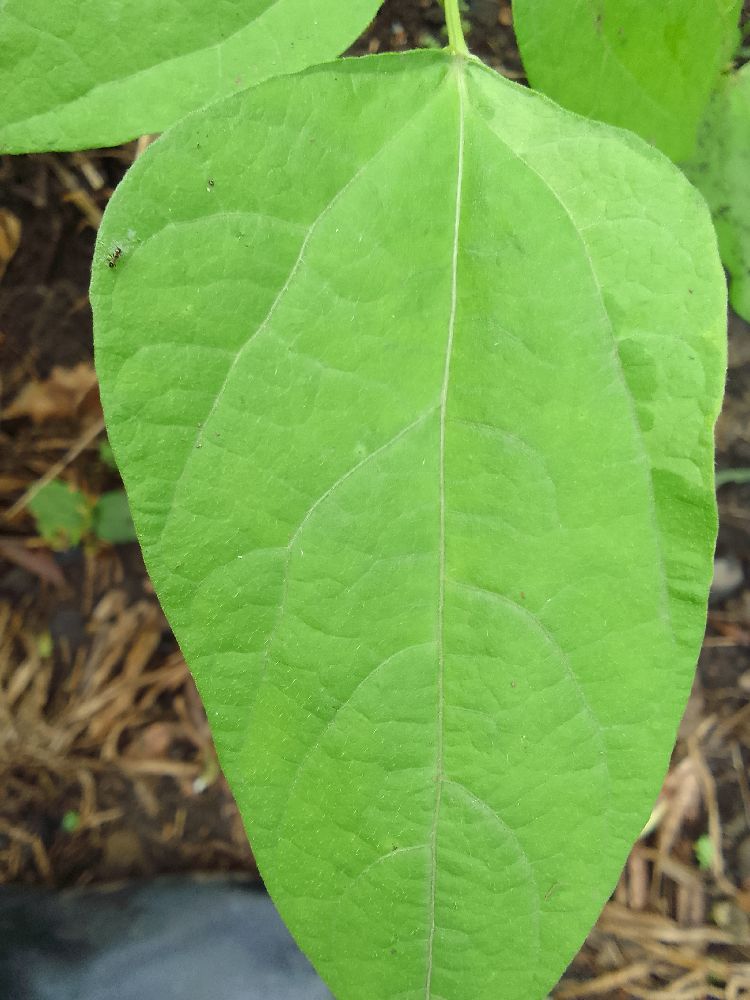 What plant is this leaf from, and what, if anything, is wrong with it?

common bean, healthy
